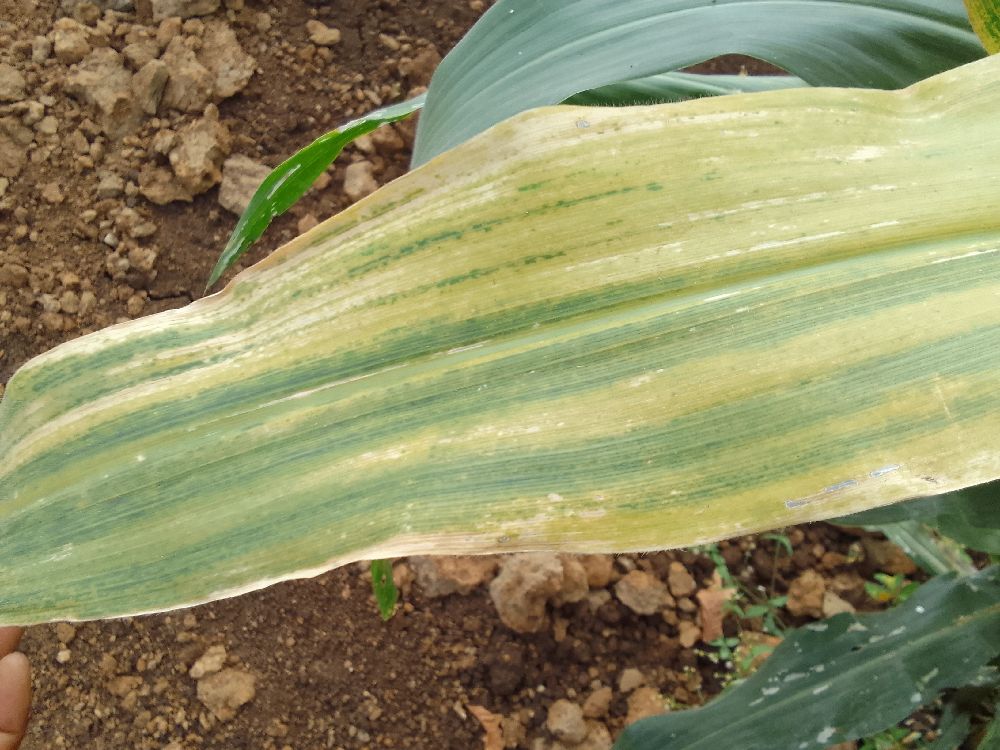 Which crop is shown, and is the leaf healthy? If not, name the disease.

maize, maize lethal necrosis
